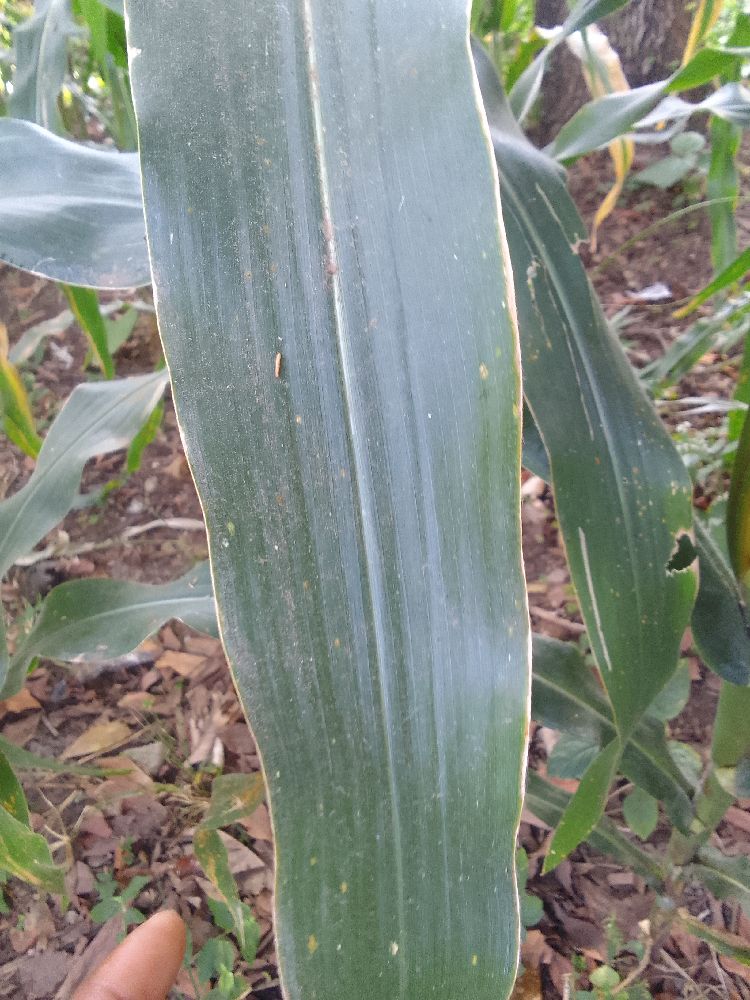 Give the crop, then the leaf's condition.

maize, healthy
